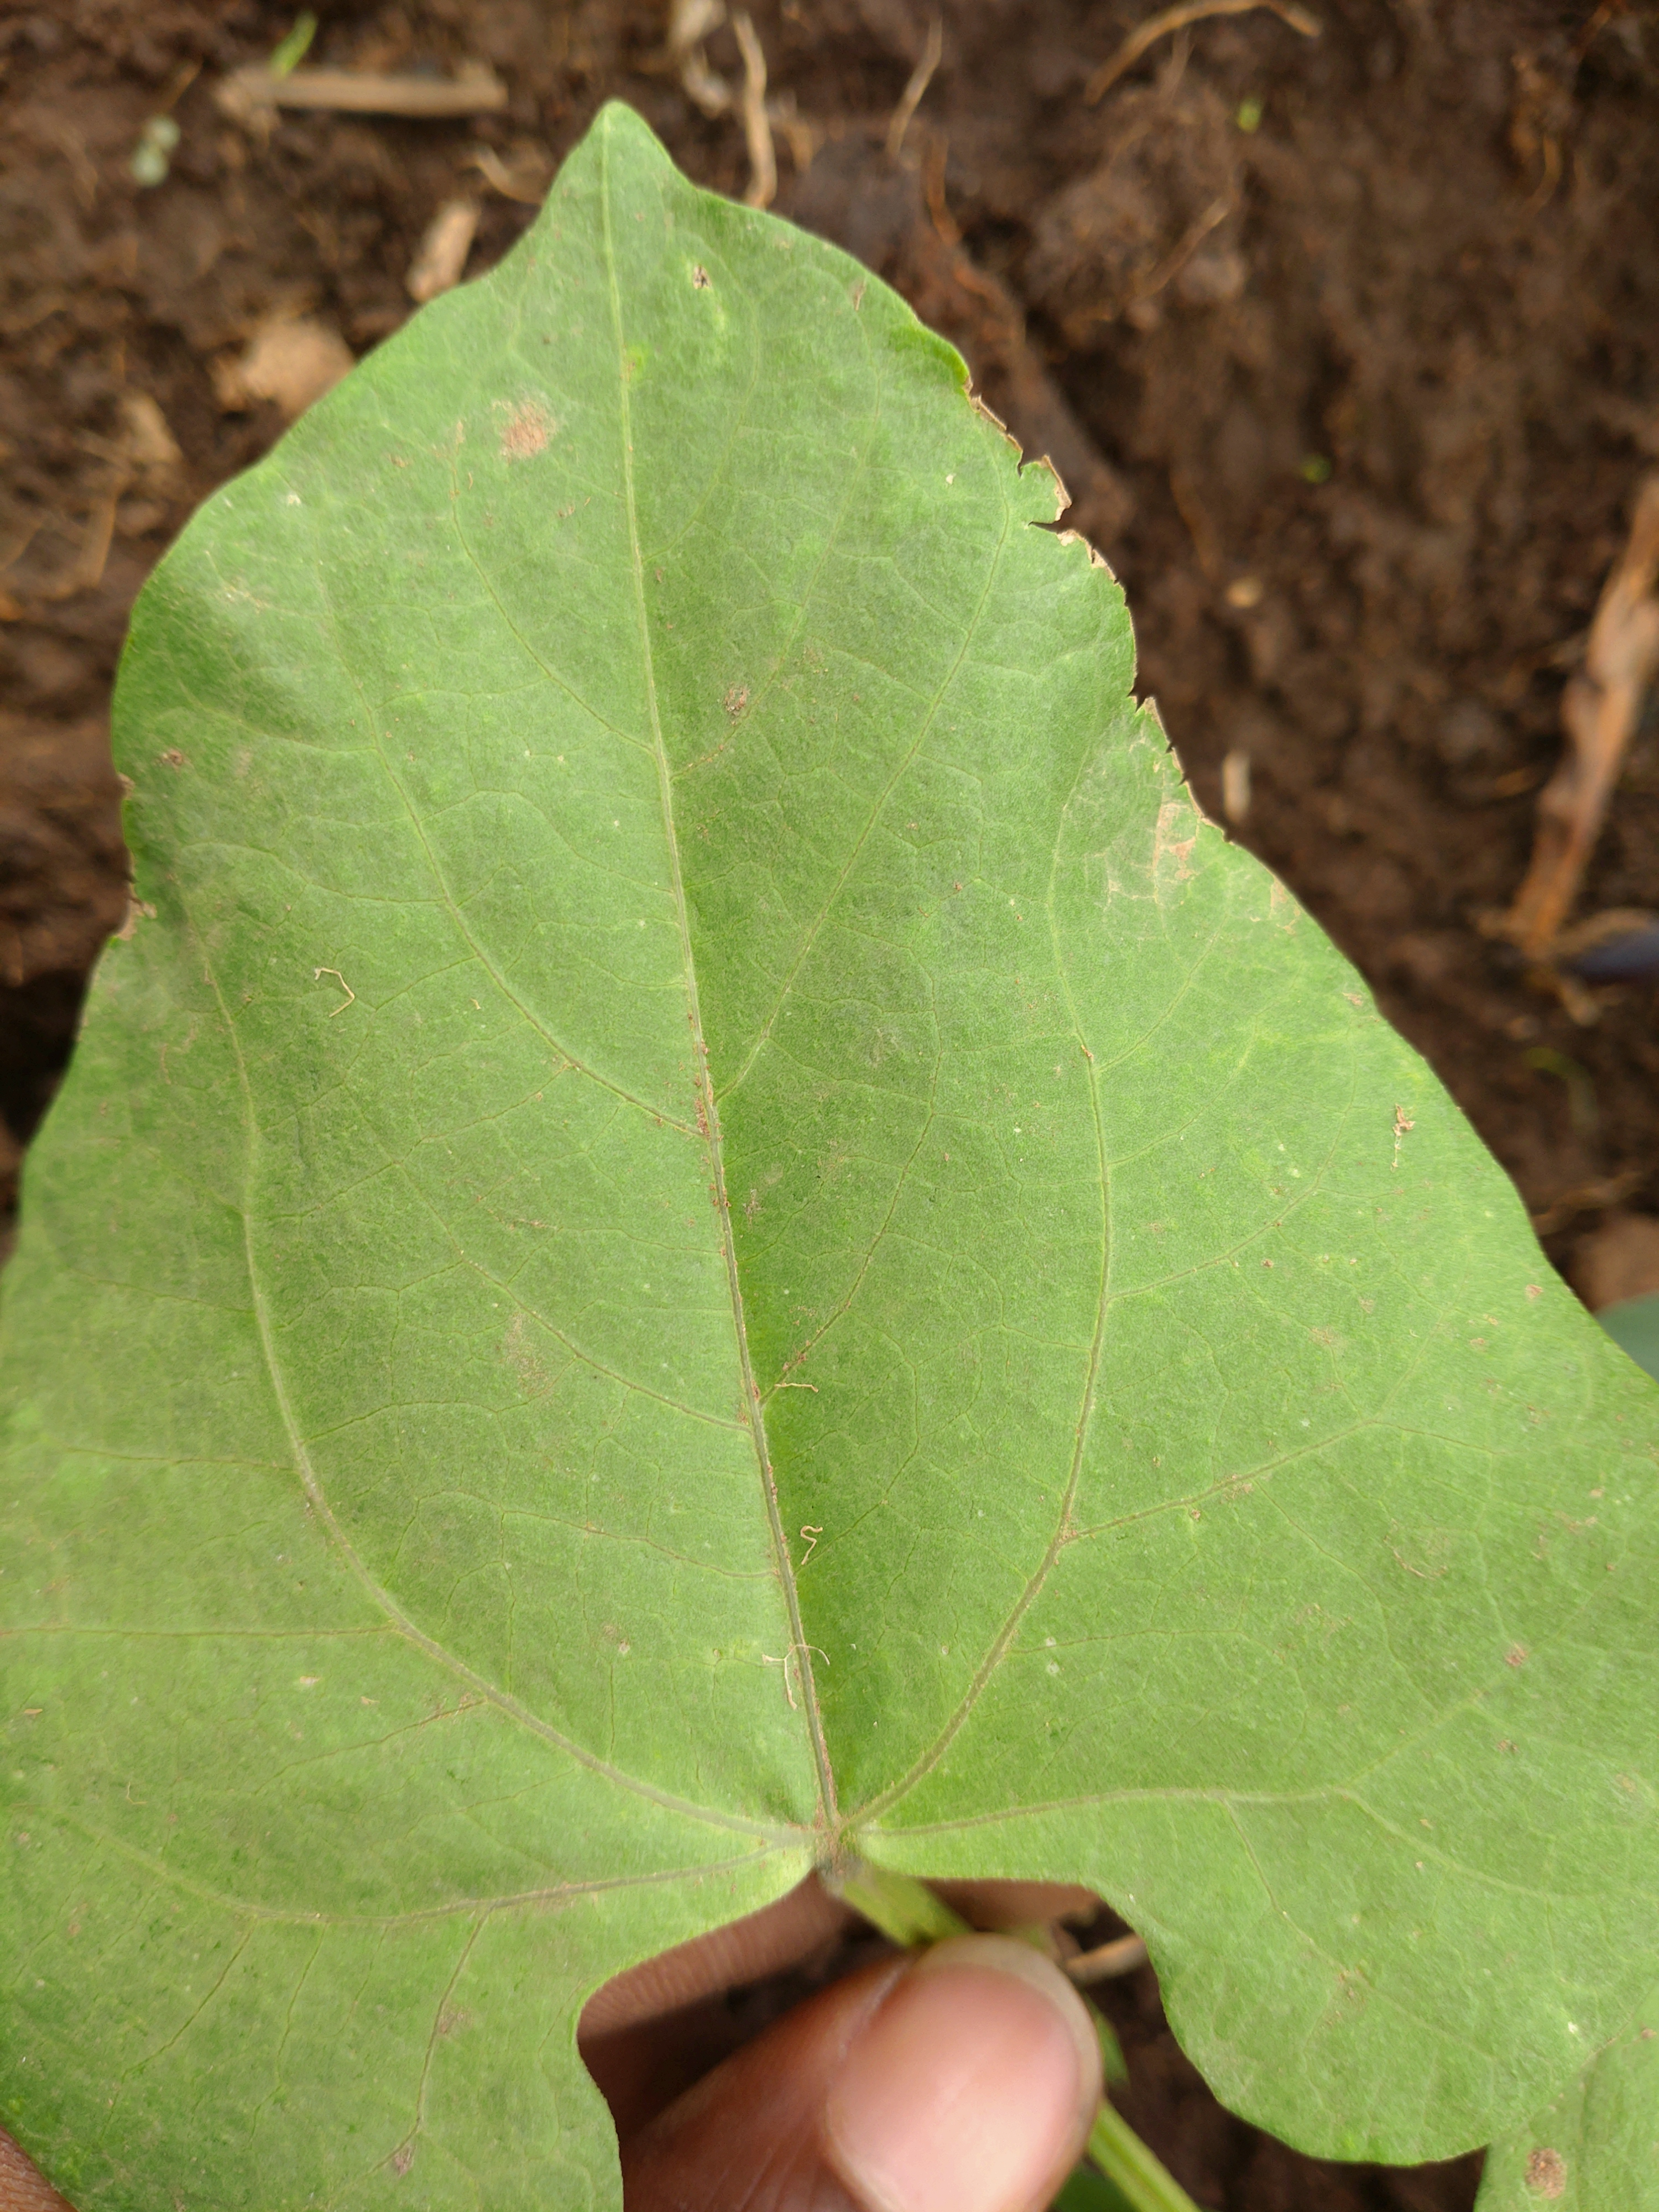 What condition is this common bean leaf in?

healthy
